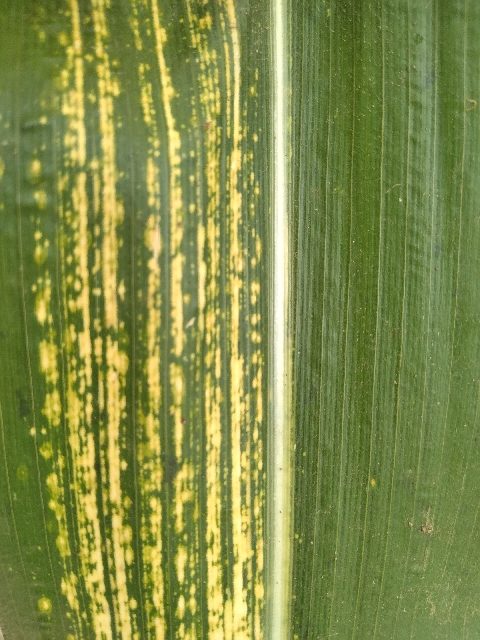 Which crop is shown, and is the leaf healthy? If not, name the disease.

maize, maize streak virus
